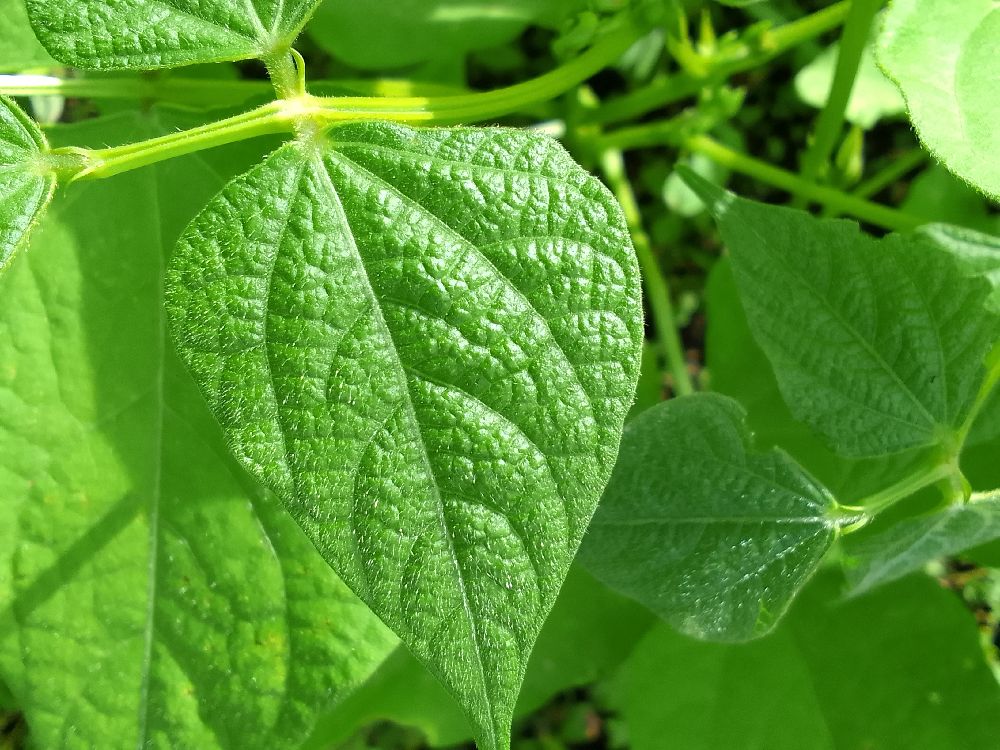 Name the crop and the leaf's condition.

common bean, healthy
